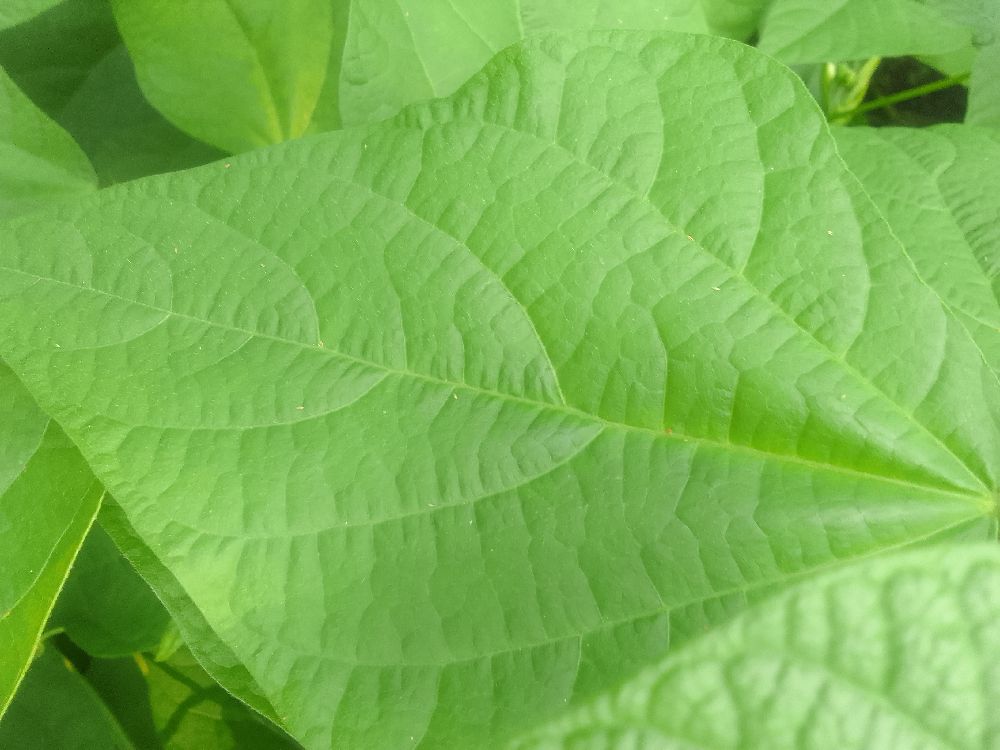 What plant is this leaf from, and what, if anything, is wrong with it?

common bean, healthy
